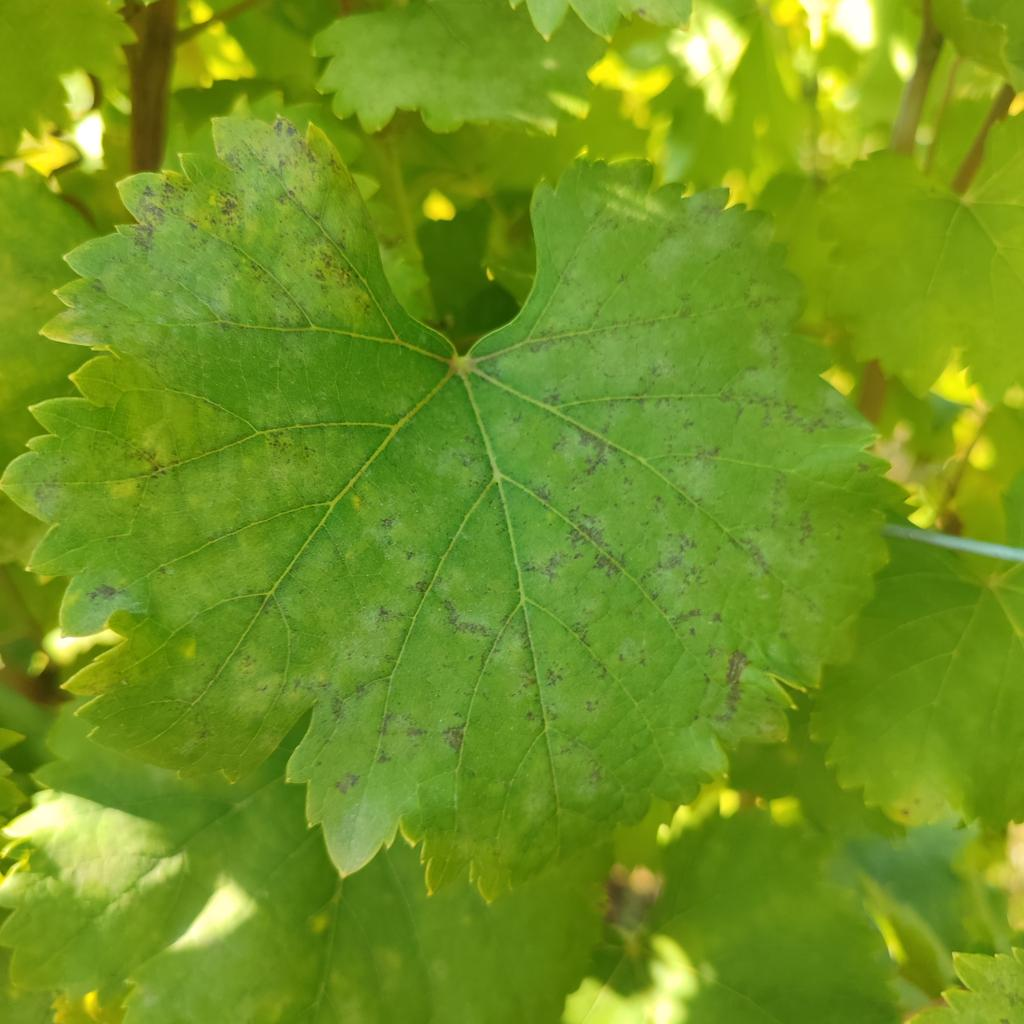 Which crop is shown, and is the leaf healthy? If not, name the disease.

grapevine, powdery mildew
